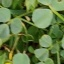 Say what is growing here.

unstructured weed
